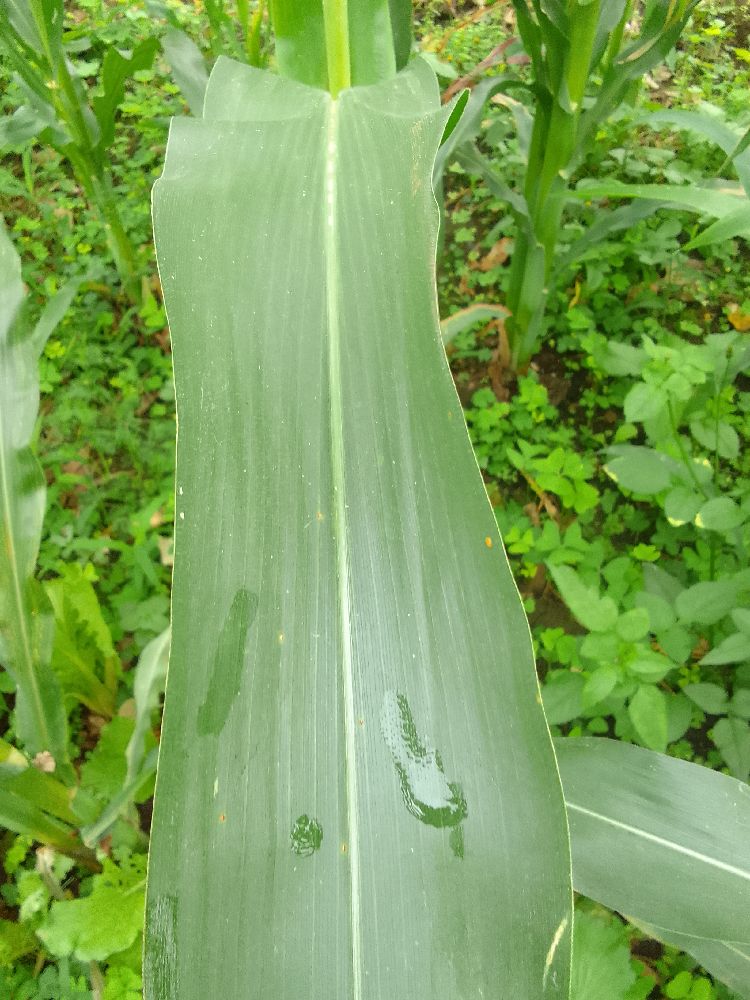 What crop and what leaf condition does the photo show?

maize, healthy
